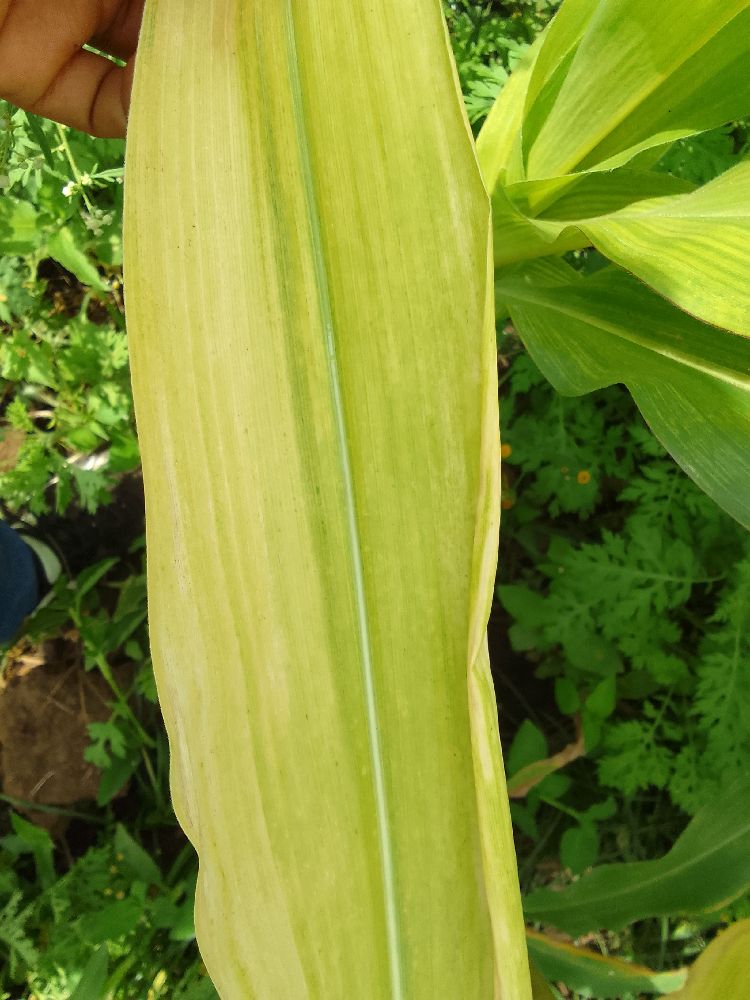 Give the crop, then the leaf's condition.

maize, maize lethal necrosis
